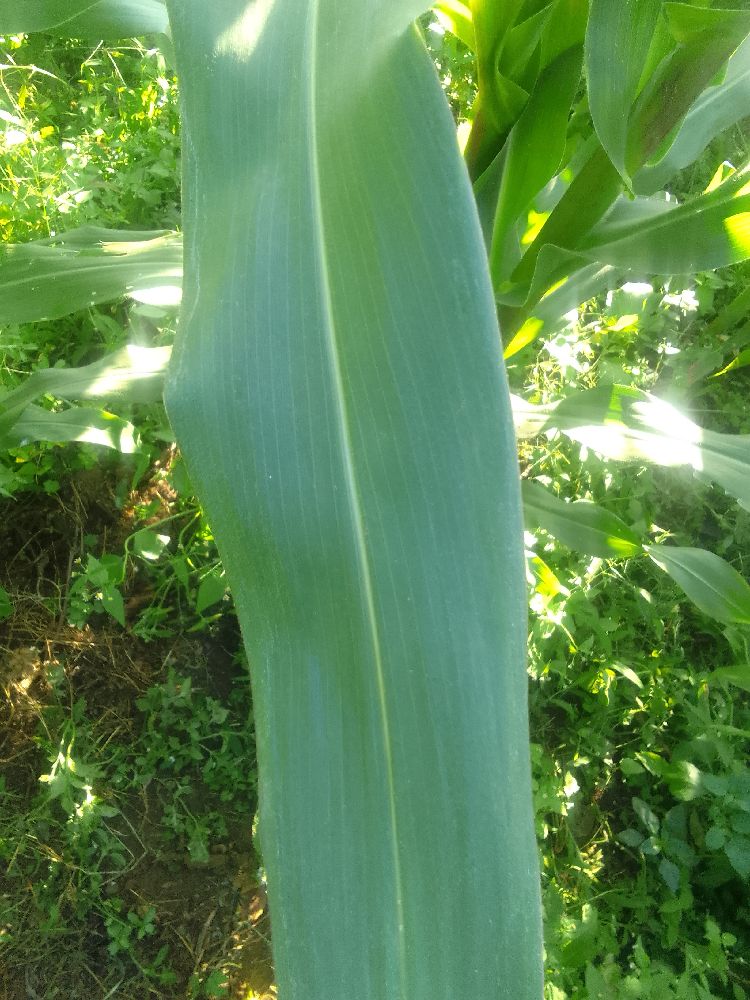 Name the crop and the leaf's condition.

maize, healthy
